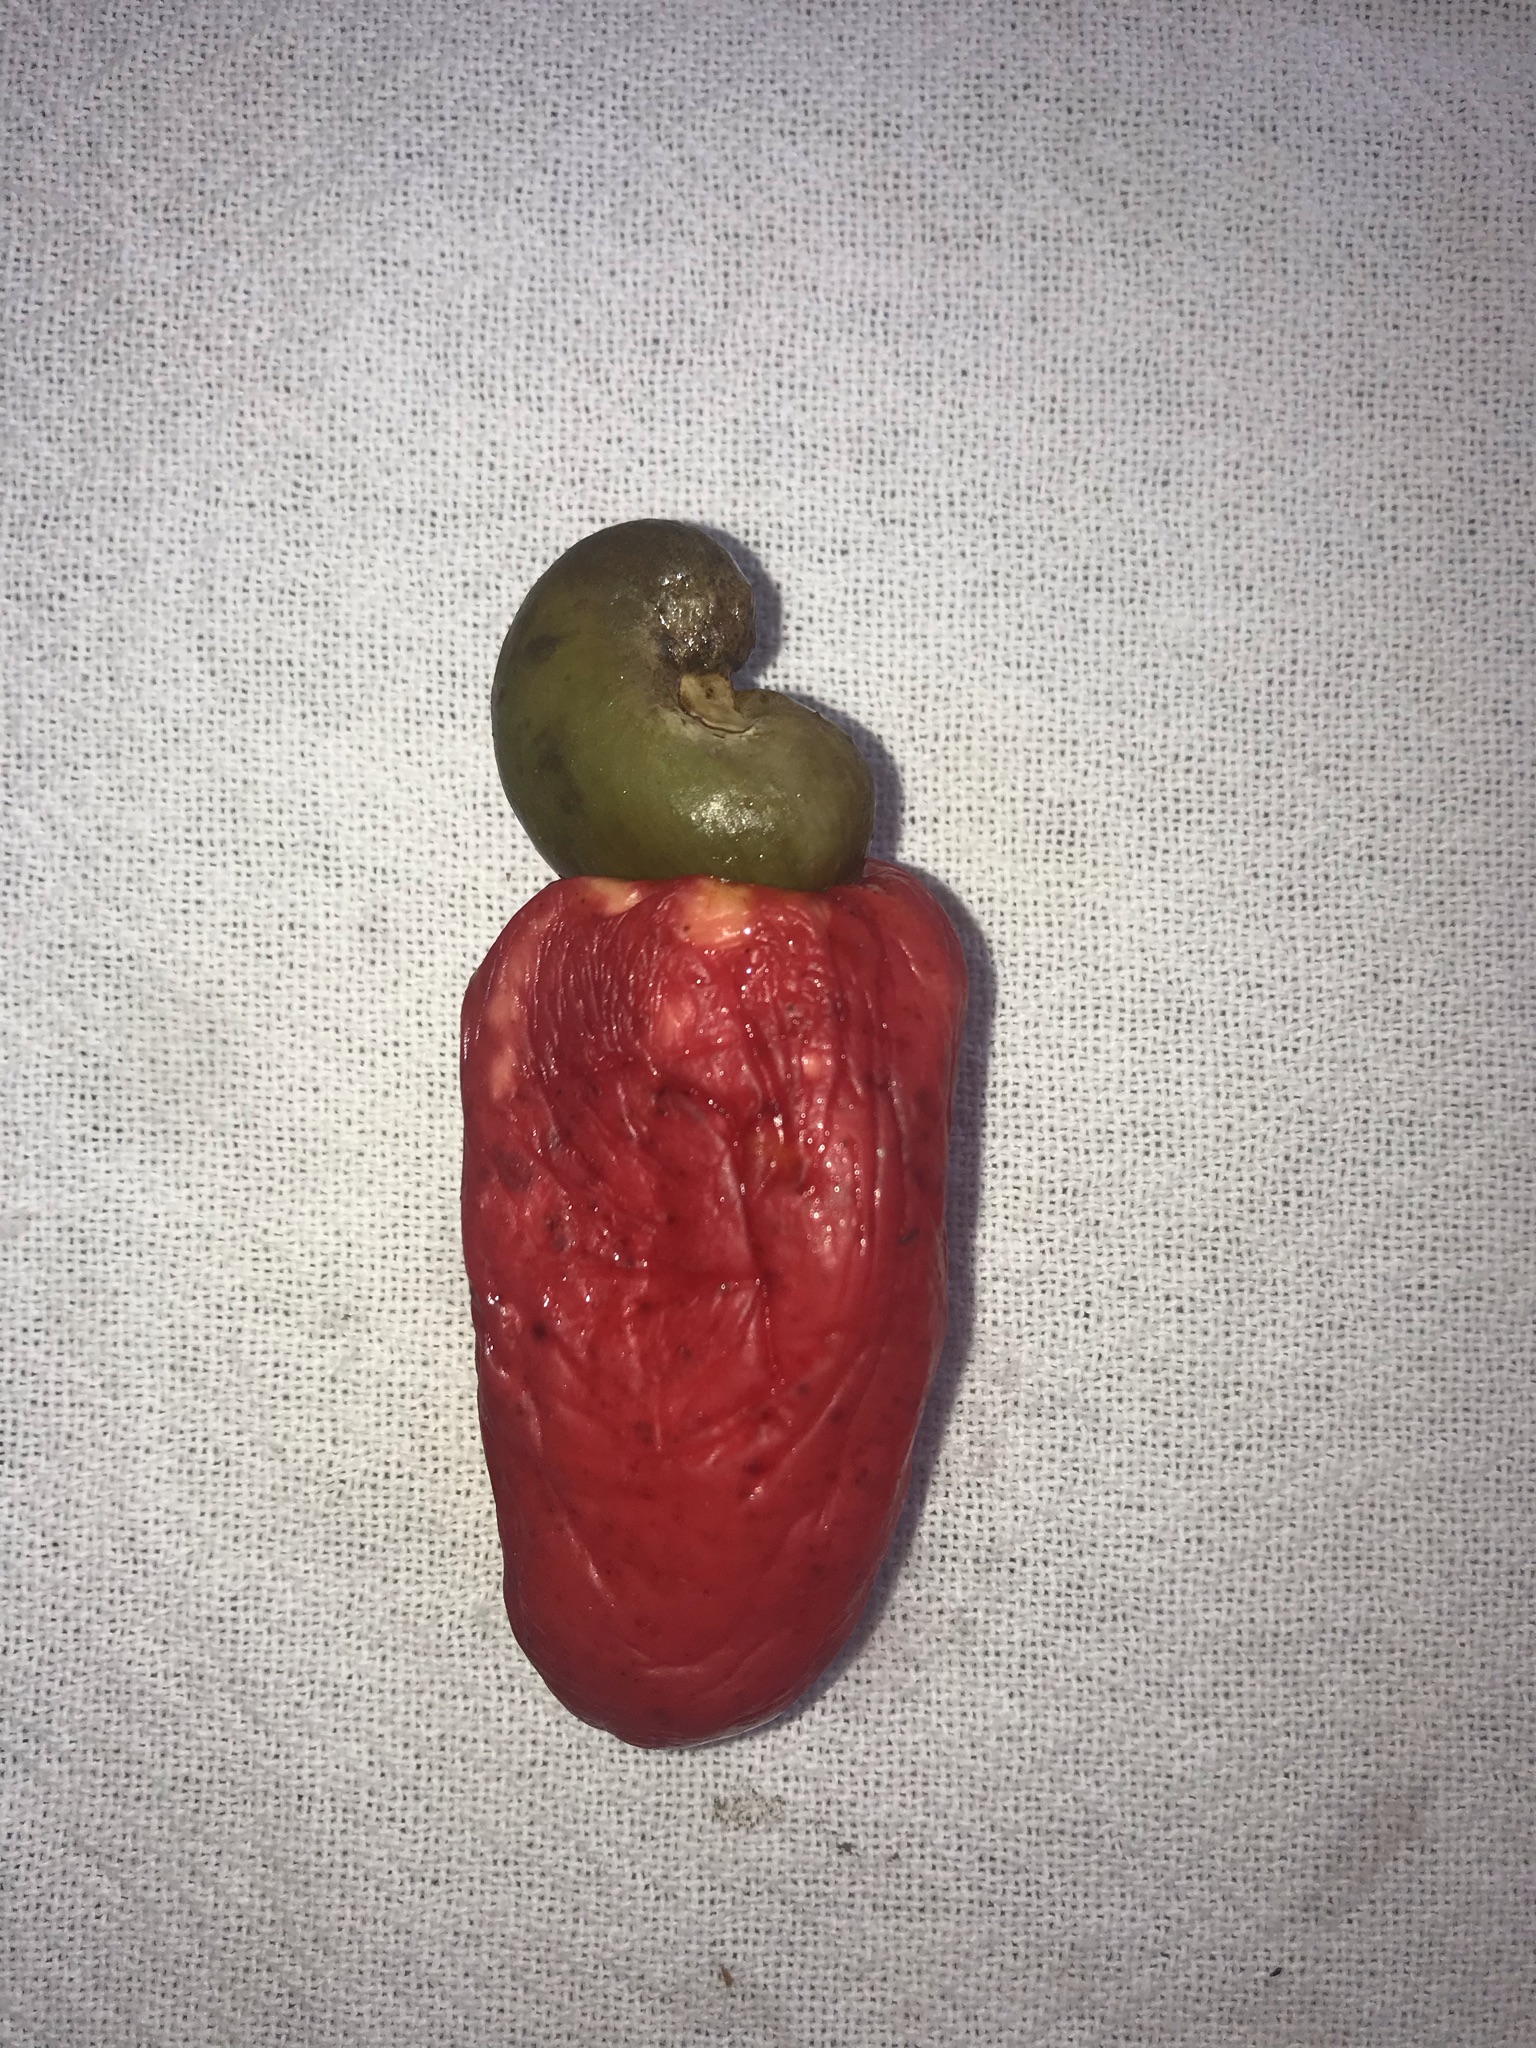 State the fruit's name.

caju vermelho
